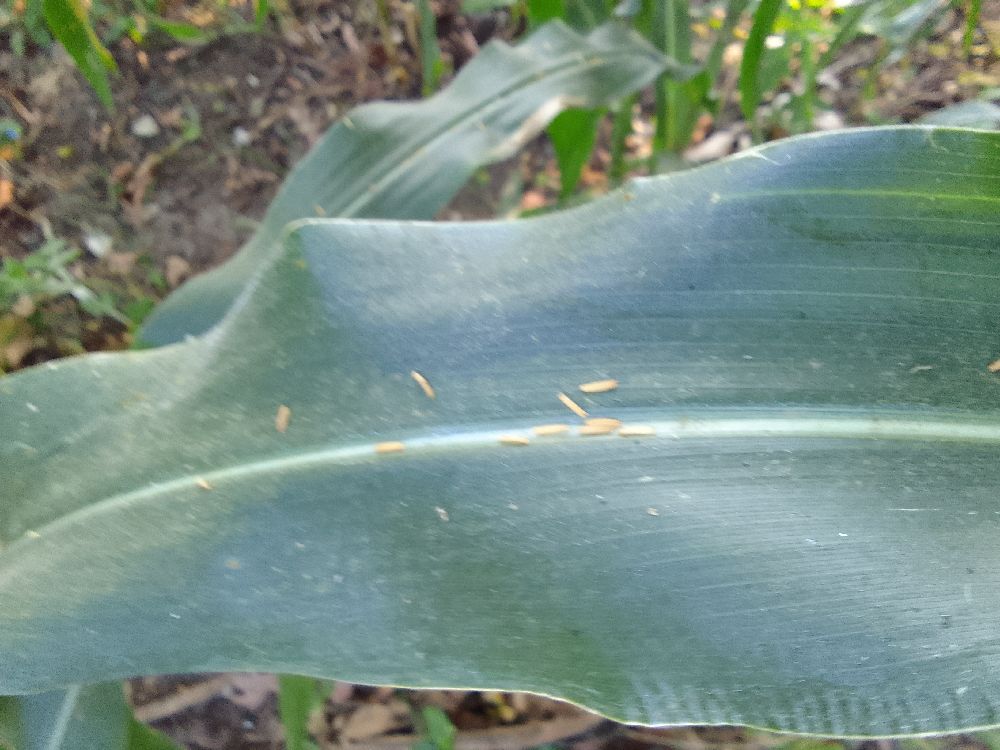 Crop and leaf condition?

maize, healthy
